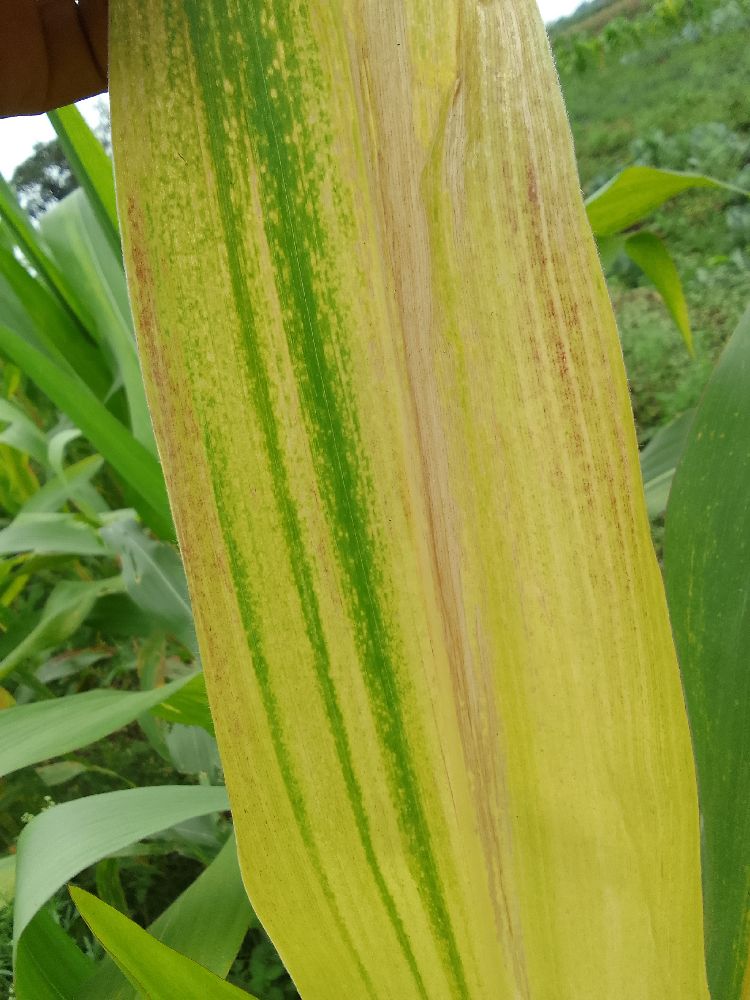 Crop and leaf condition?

maize, maize lethal necrosis
